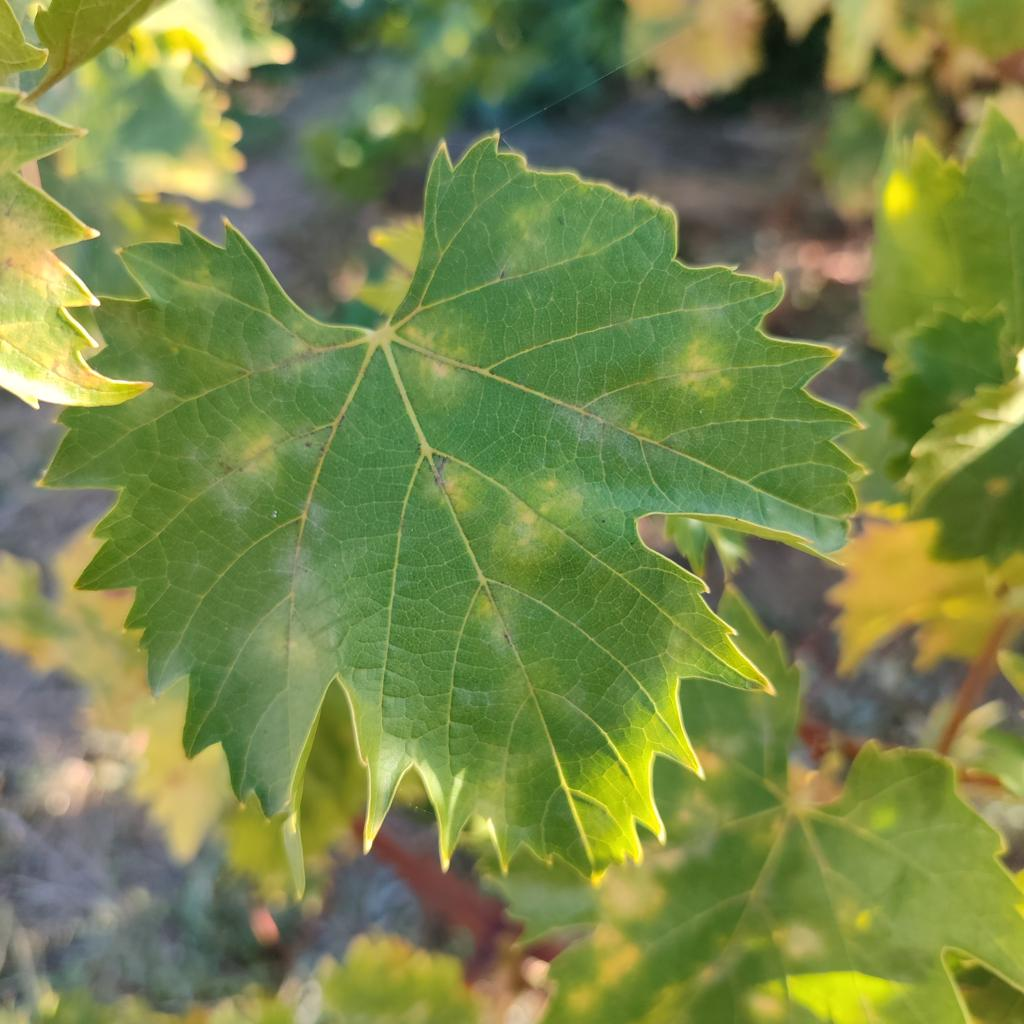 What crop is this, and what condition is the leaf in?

grapevine, powdery mildew
